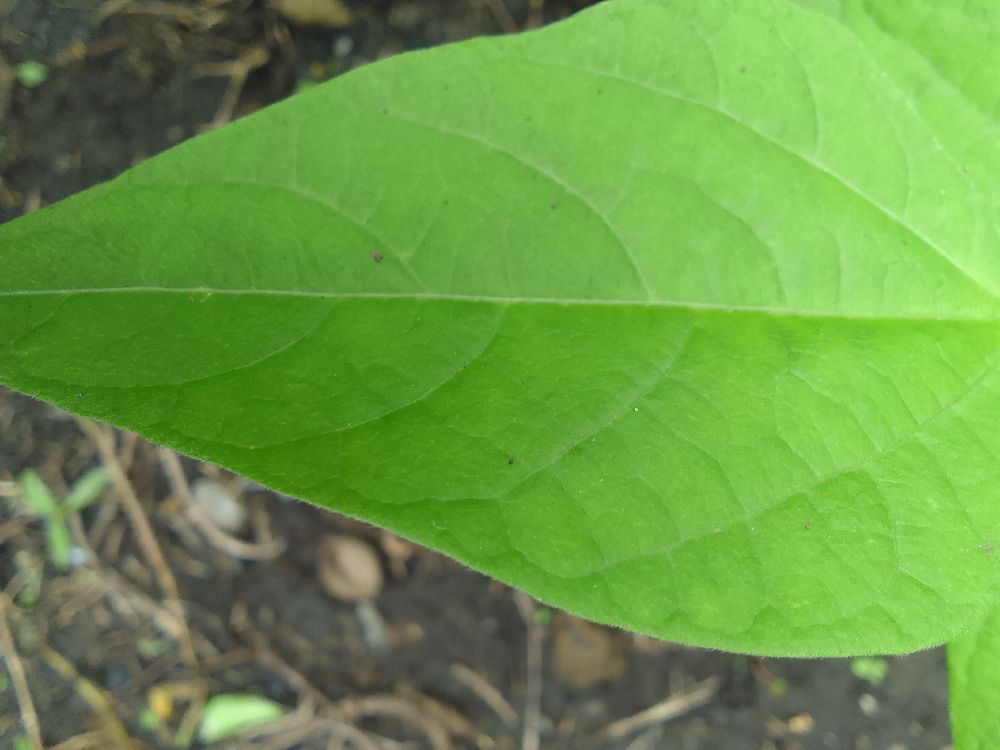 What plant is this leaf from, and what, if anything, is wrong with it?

common bean, healthy
